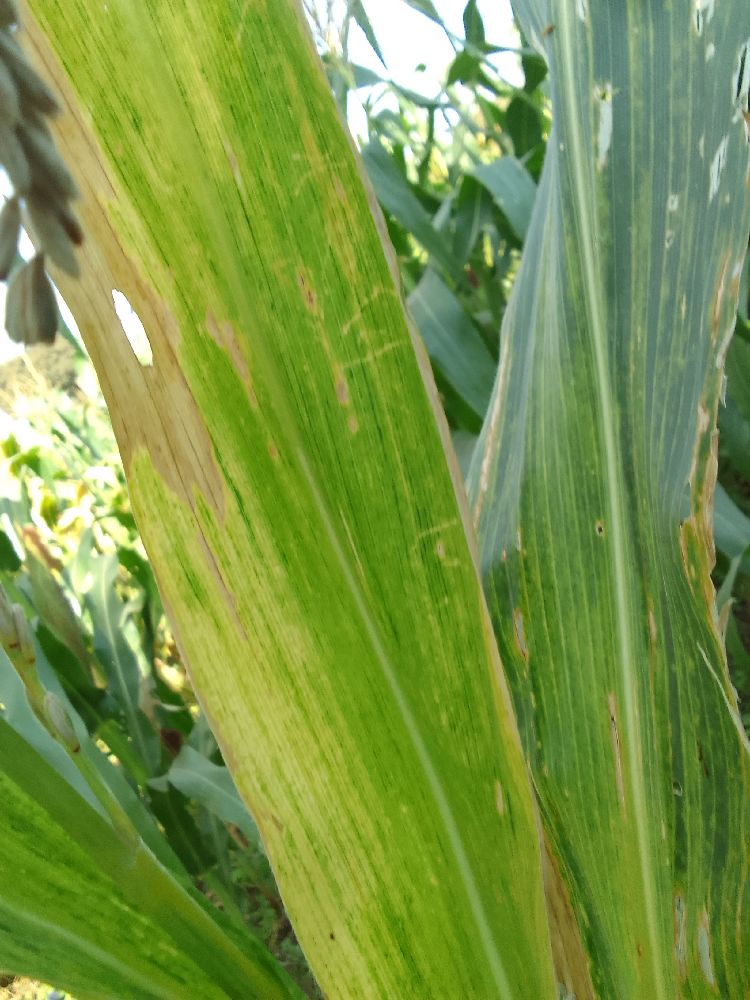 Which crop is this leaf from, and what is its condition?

maize, maize lethal necrosis
